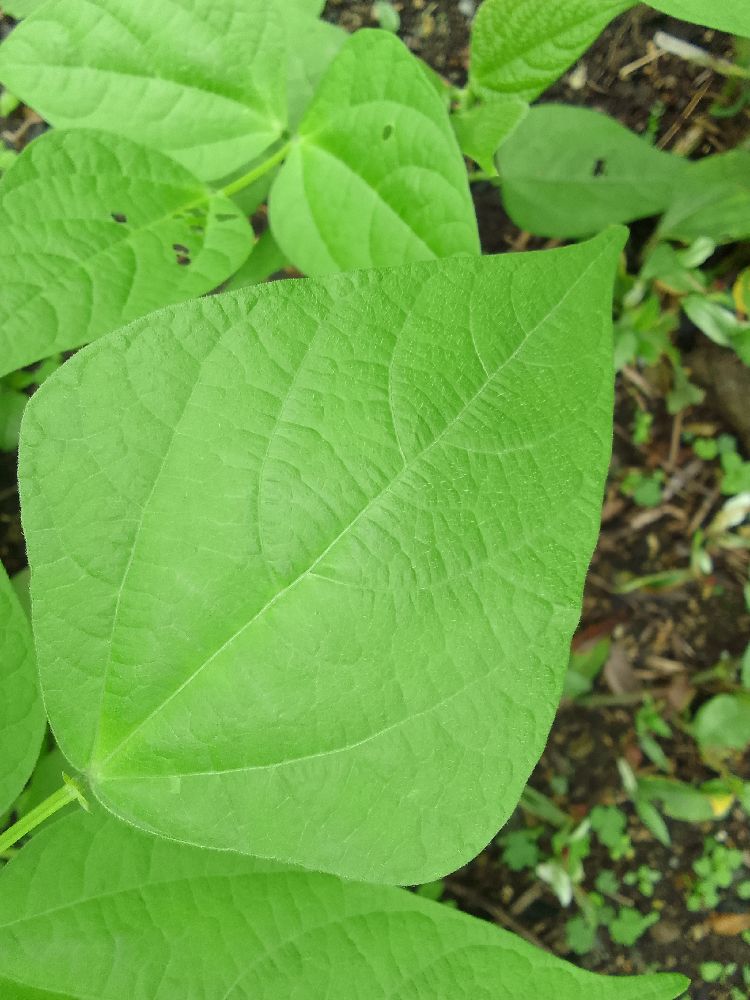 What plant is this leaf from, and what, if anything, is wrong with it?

common bean, healthy
